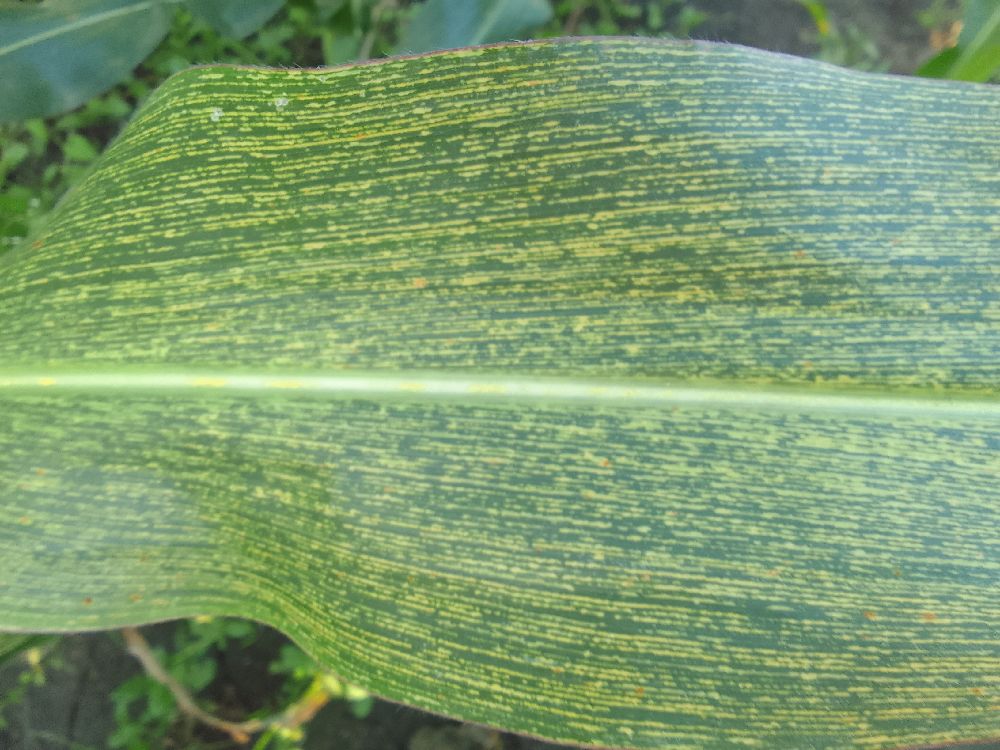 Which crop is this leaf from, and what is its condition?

maize, maize streak virus
